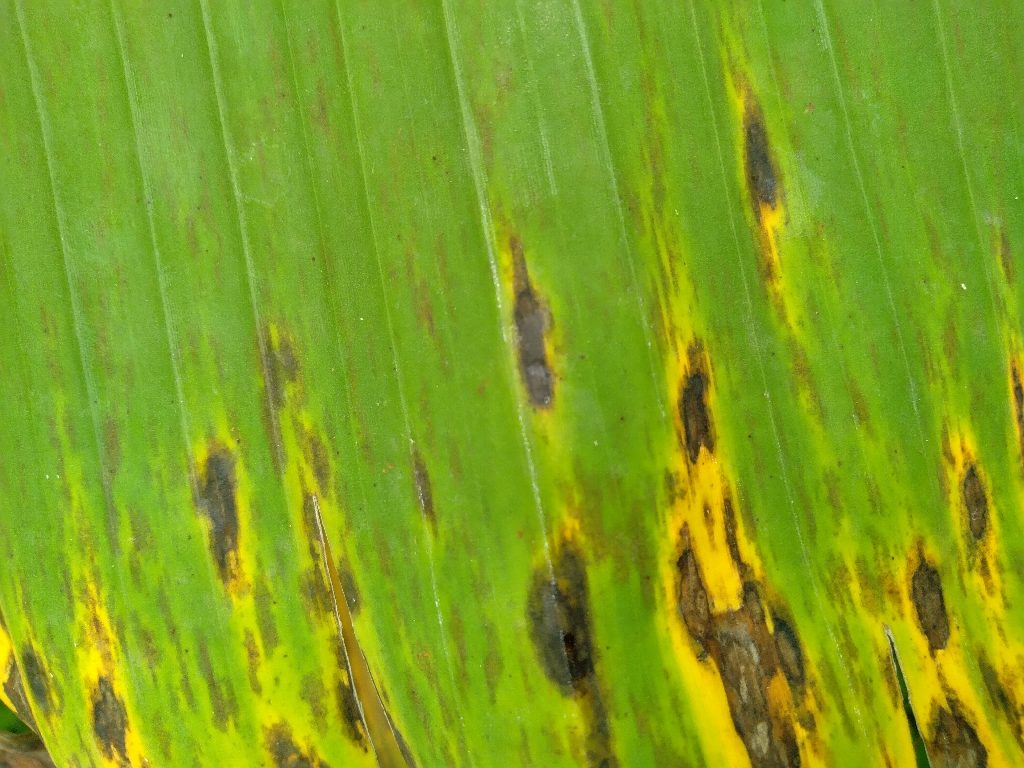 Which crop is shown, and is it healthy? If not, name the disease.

banana, black sigatoka
